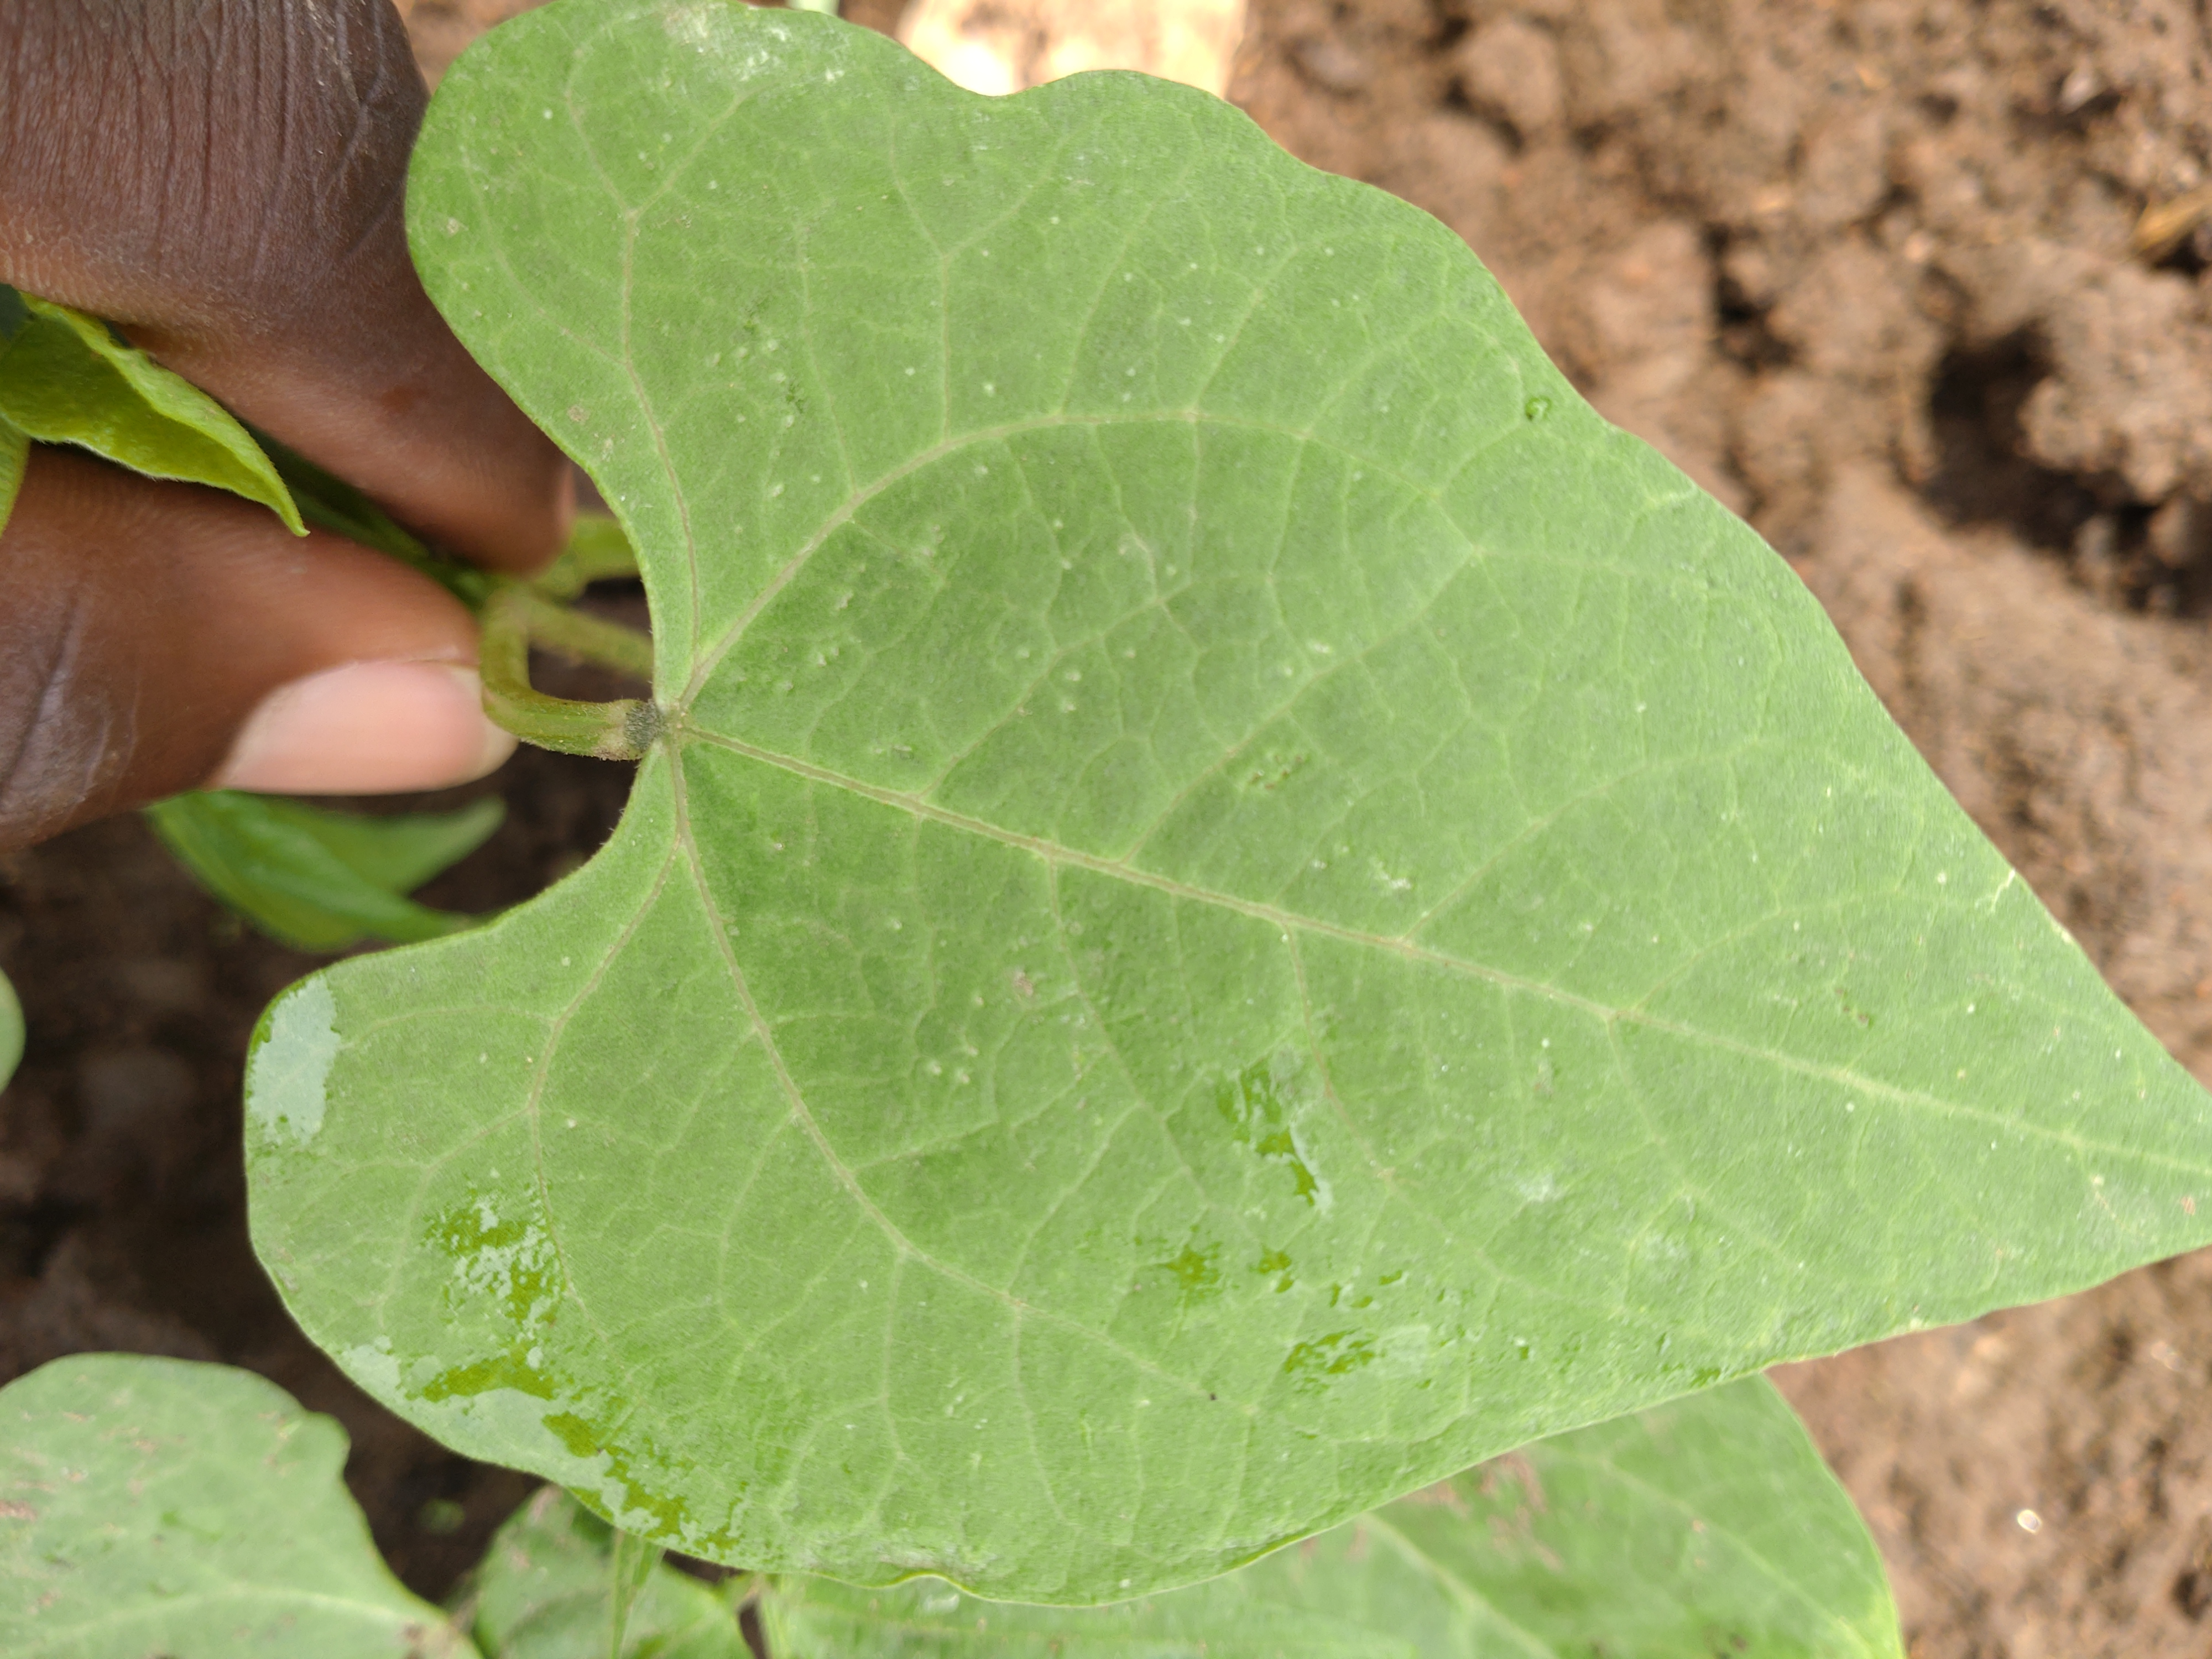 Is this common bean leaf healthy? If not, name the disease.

healthy
